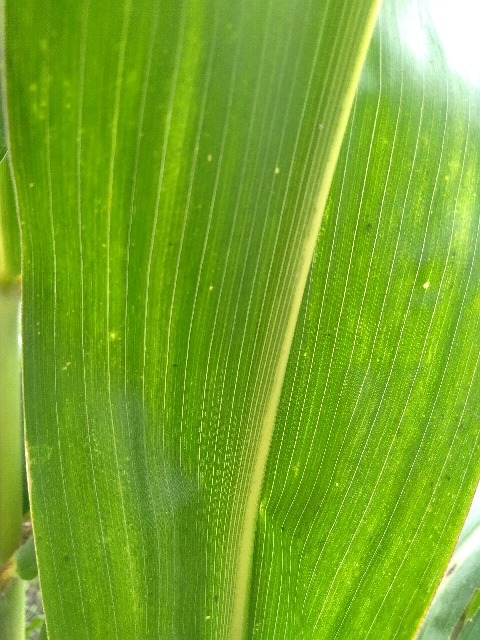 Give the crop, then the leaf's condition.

maize, maize lethal necrosis
